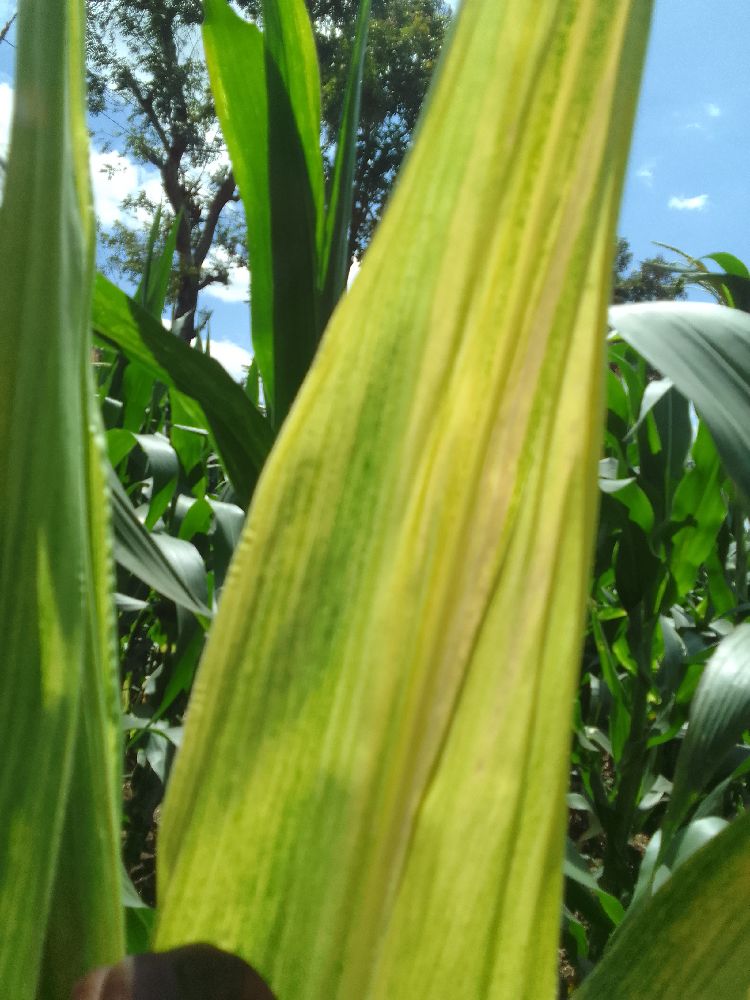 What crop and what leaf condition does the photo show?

maize, maize lethal necrosis
